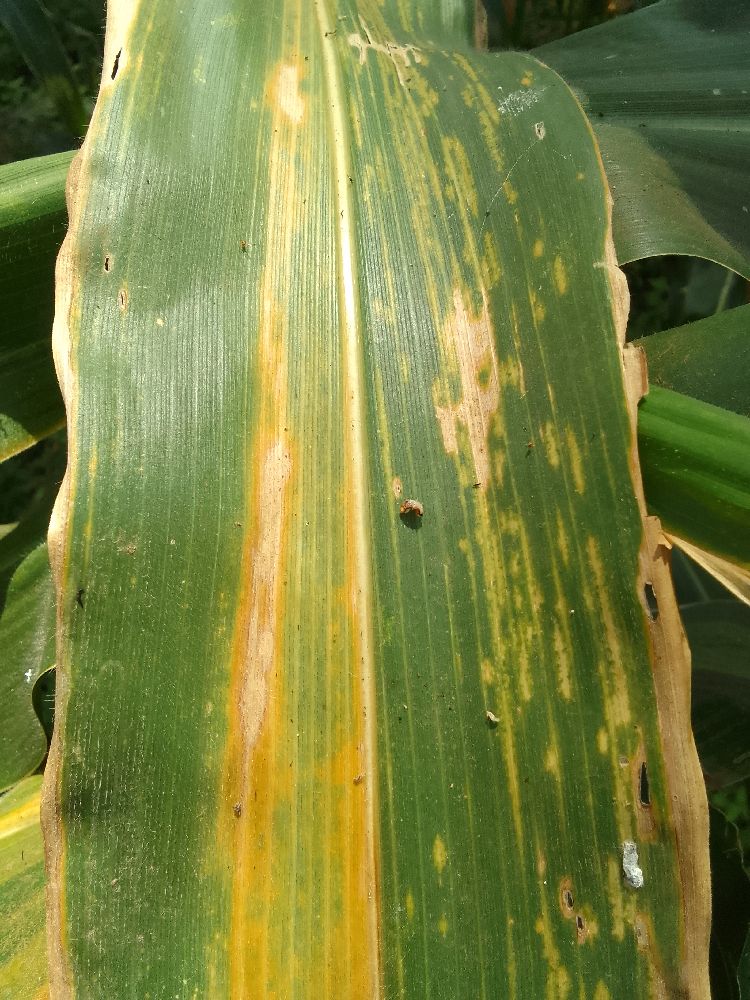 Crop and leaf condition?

maize, maize lethal necrosis
